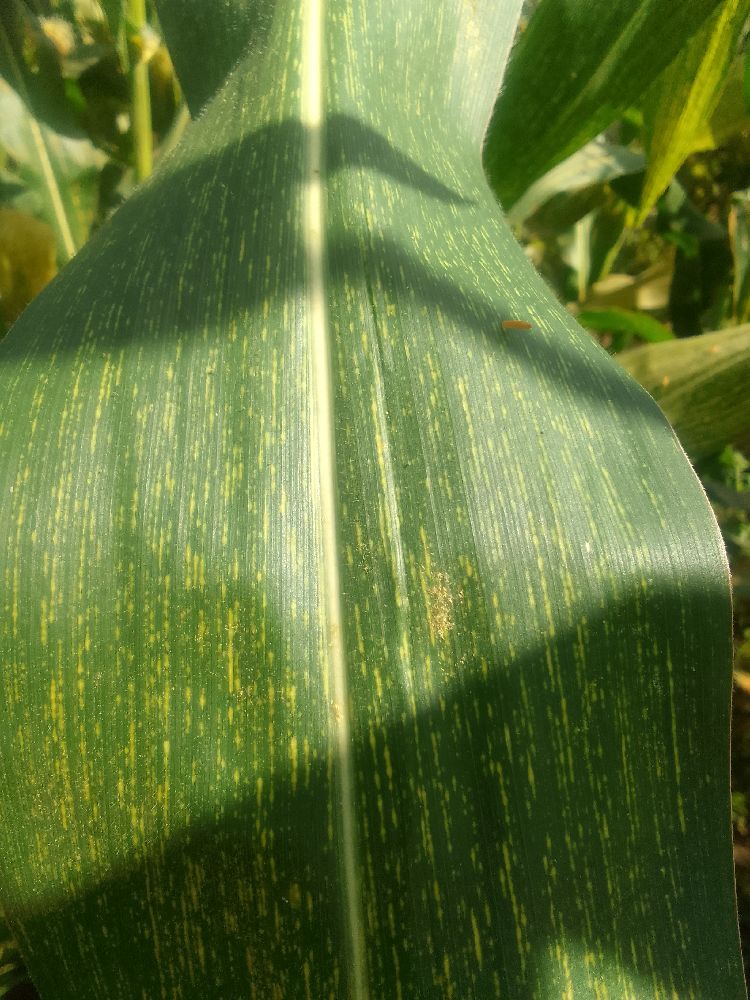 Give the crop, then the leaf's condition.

maize, maize streak virus
